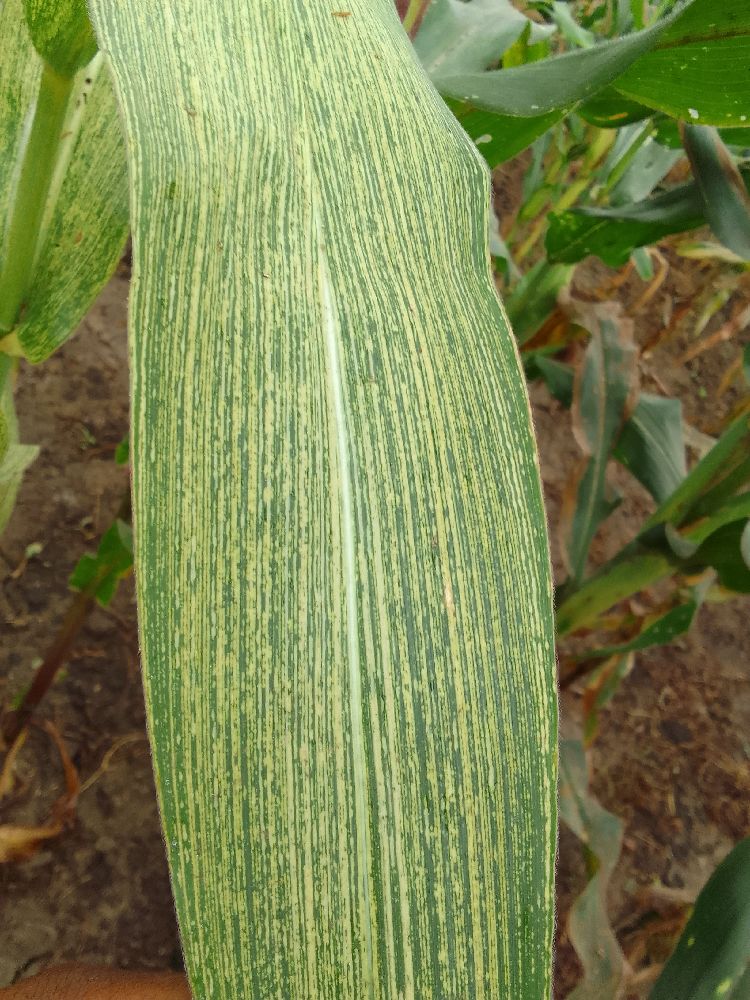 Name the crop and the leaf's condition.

maize, maize streak virus
